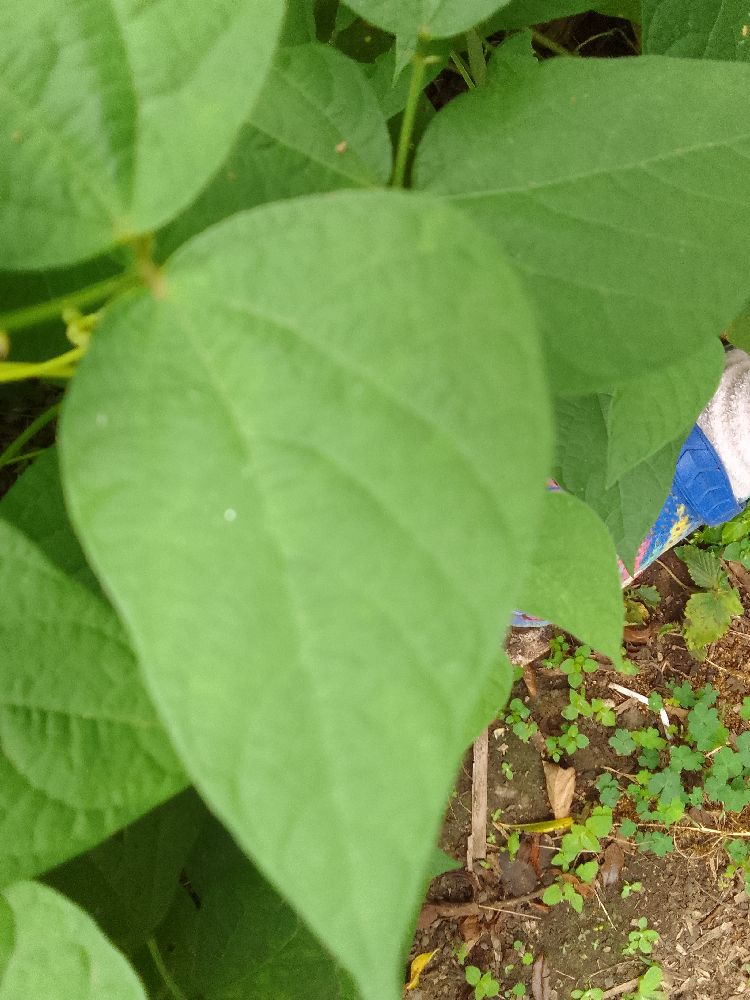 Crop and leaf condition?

common bean, healthy
